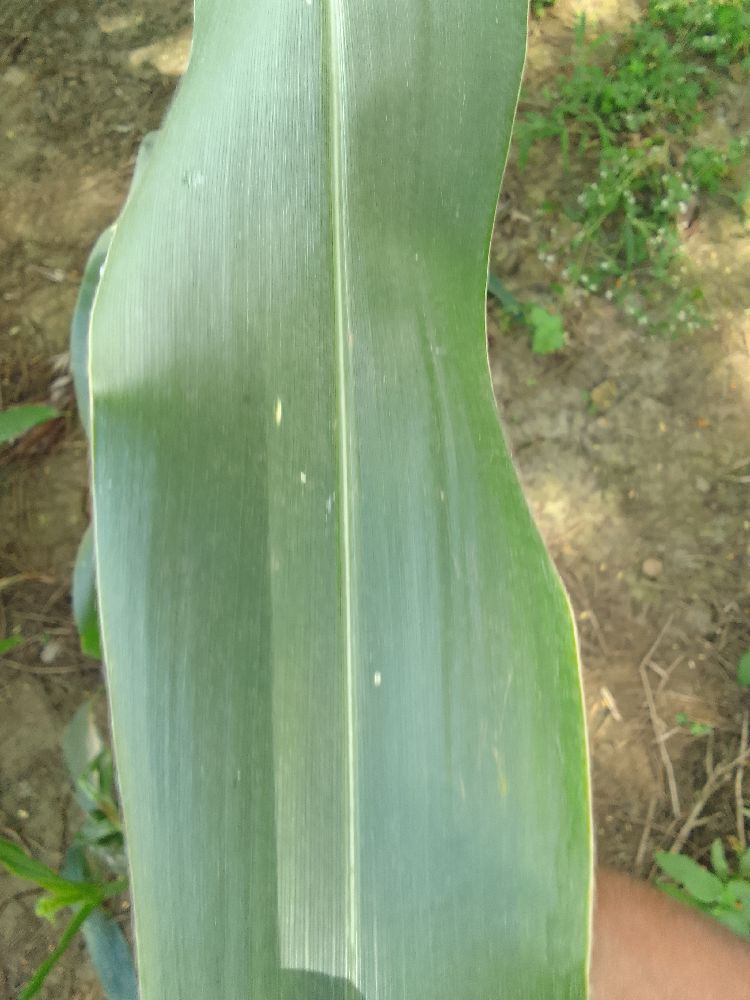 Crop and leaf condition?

maize, healthy
